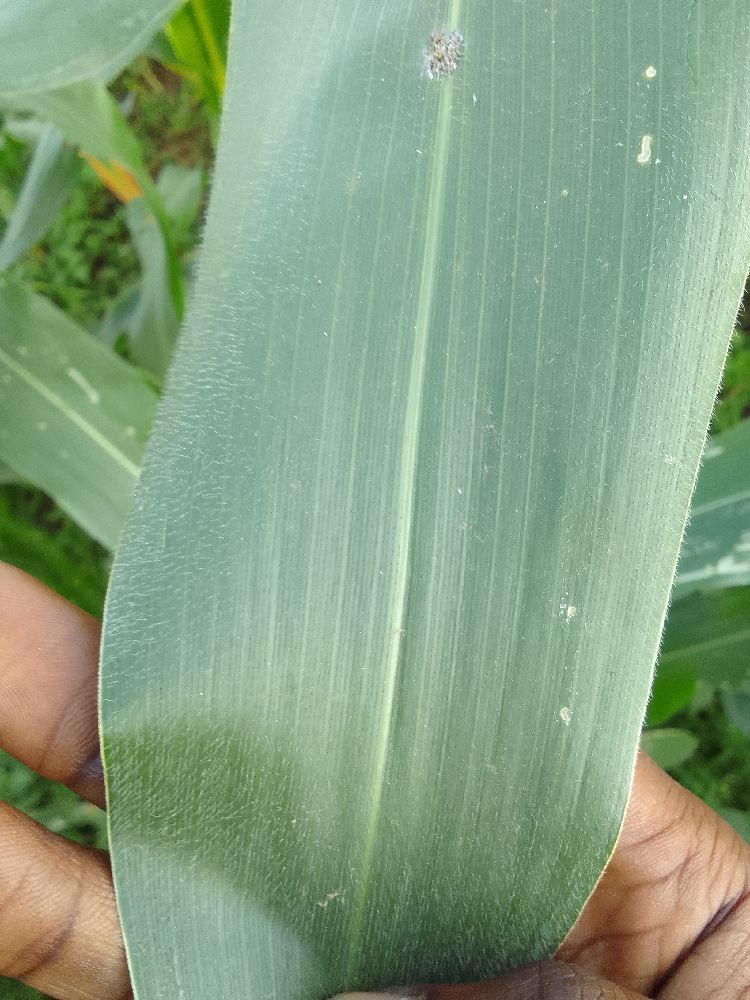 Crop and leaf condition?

maize, healthy
